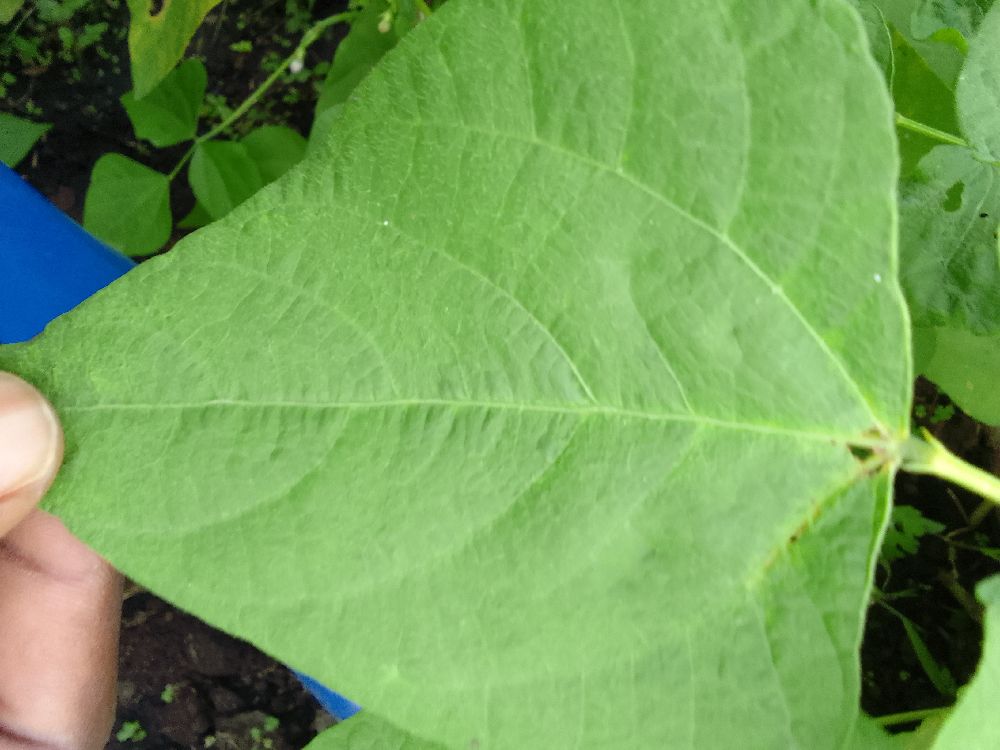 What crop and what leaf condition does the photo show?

common bean, healthy
